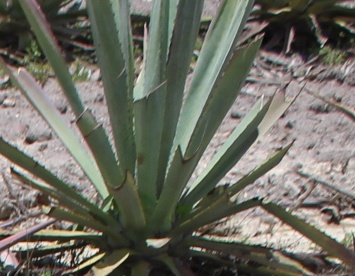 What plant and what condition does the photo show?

agave, small
